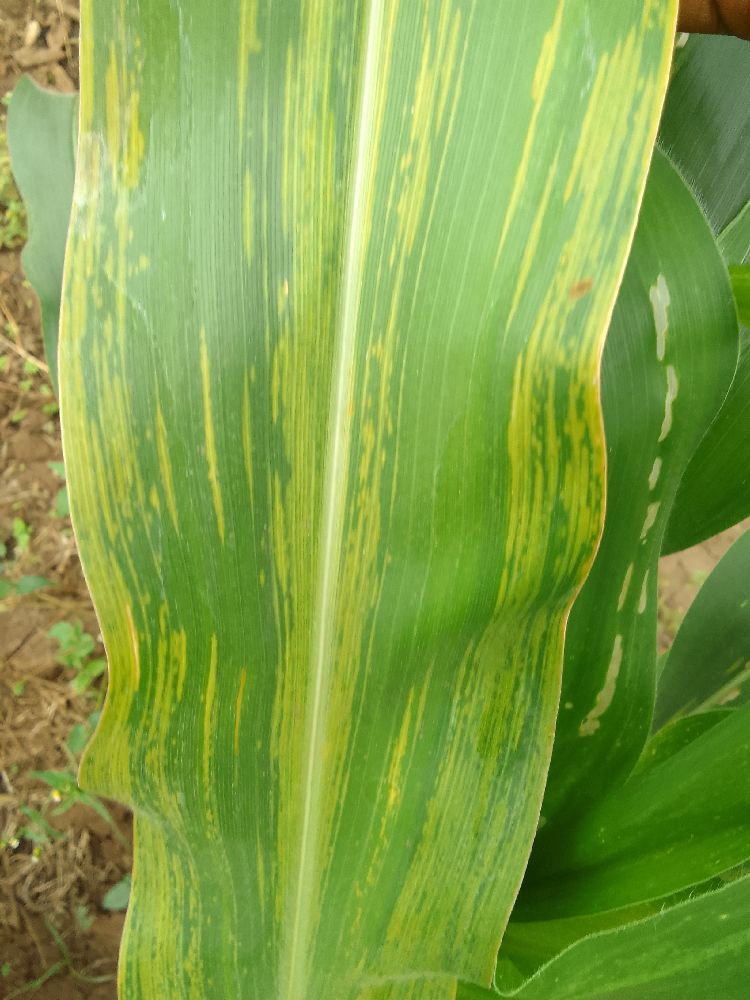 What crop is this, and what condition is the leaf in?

maize, maize lethal necrosis
